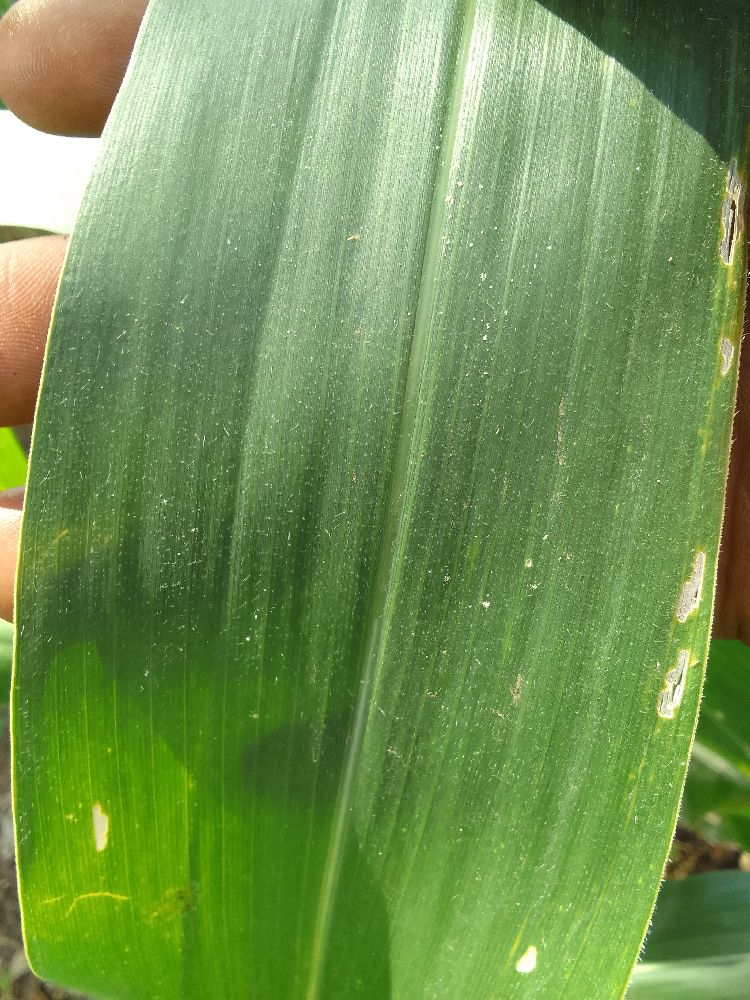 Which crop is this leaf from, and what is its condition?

maize, healthy
